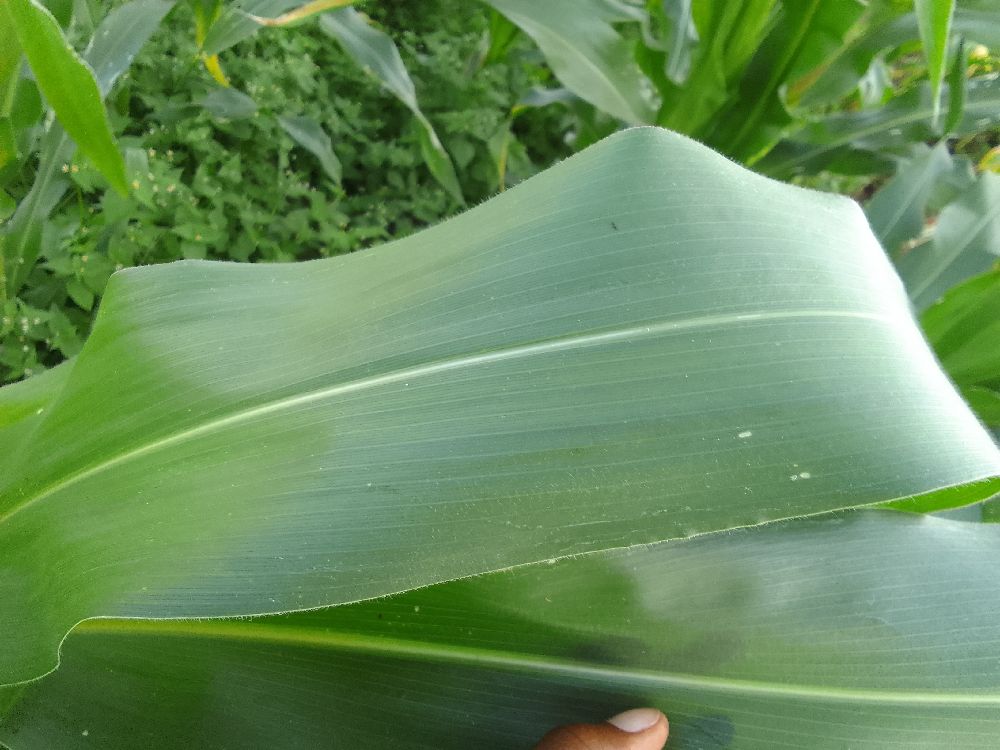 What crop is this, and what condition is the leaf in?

maize, healthy
